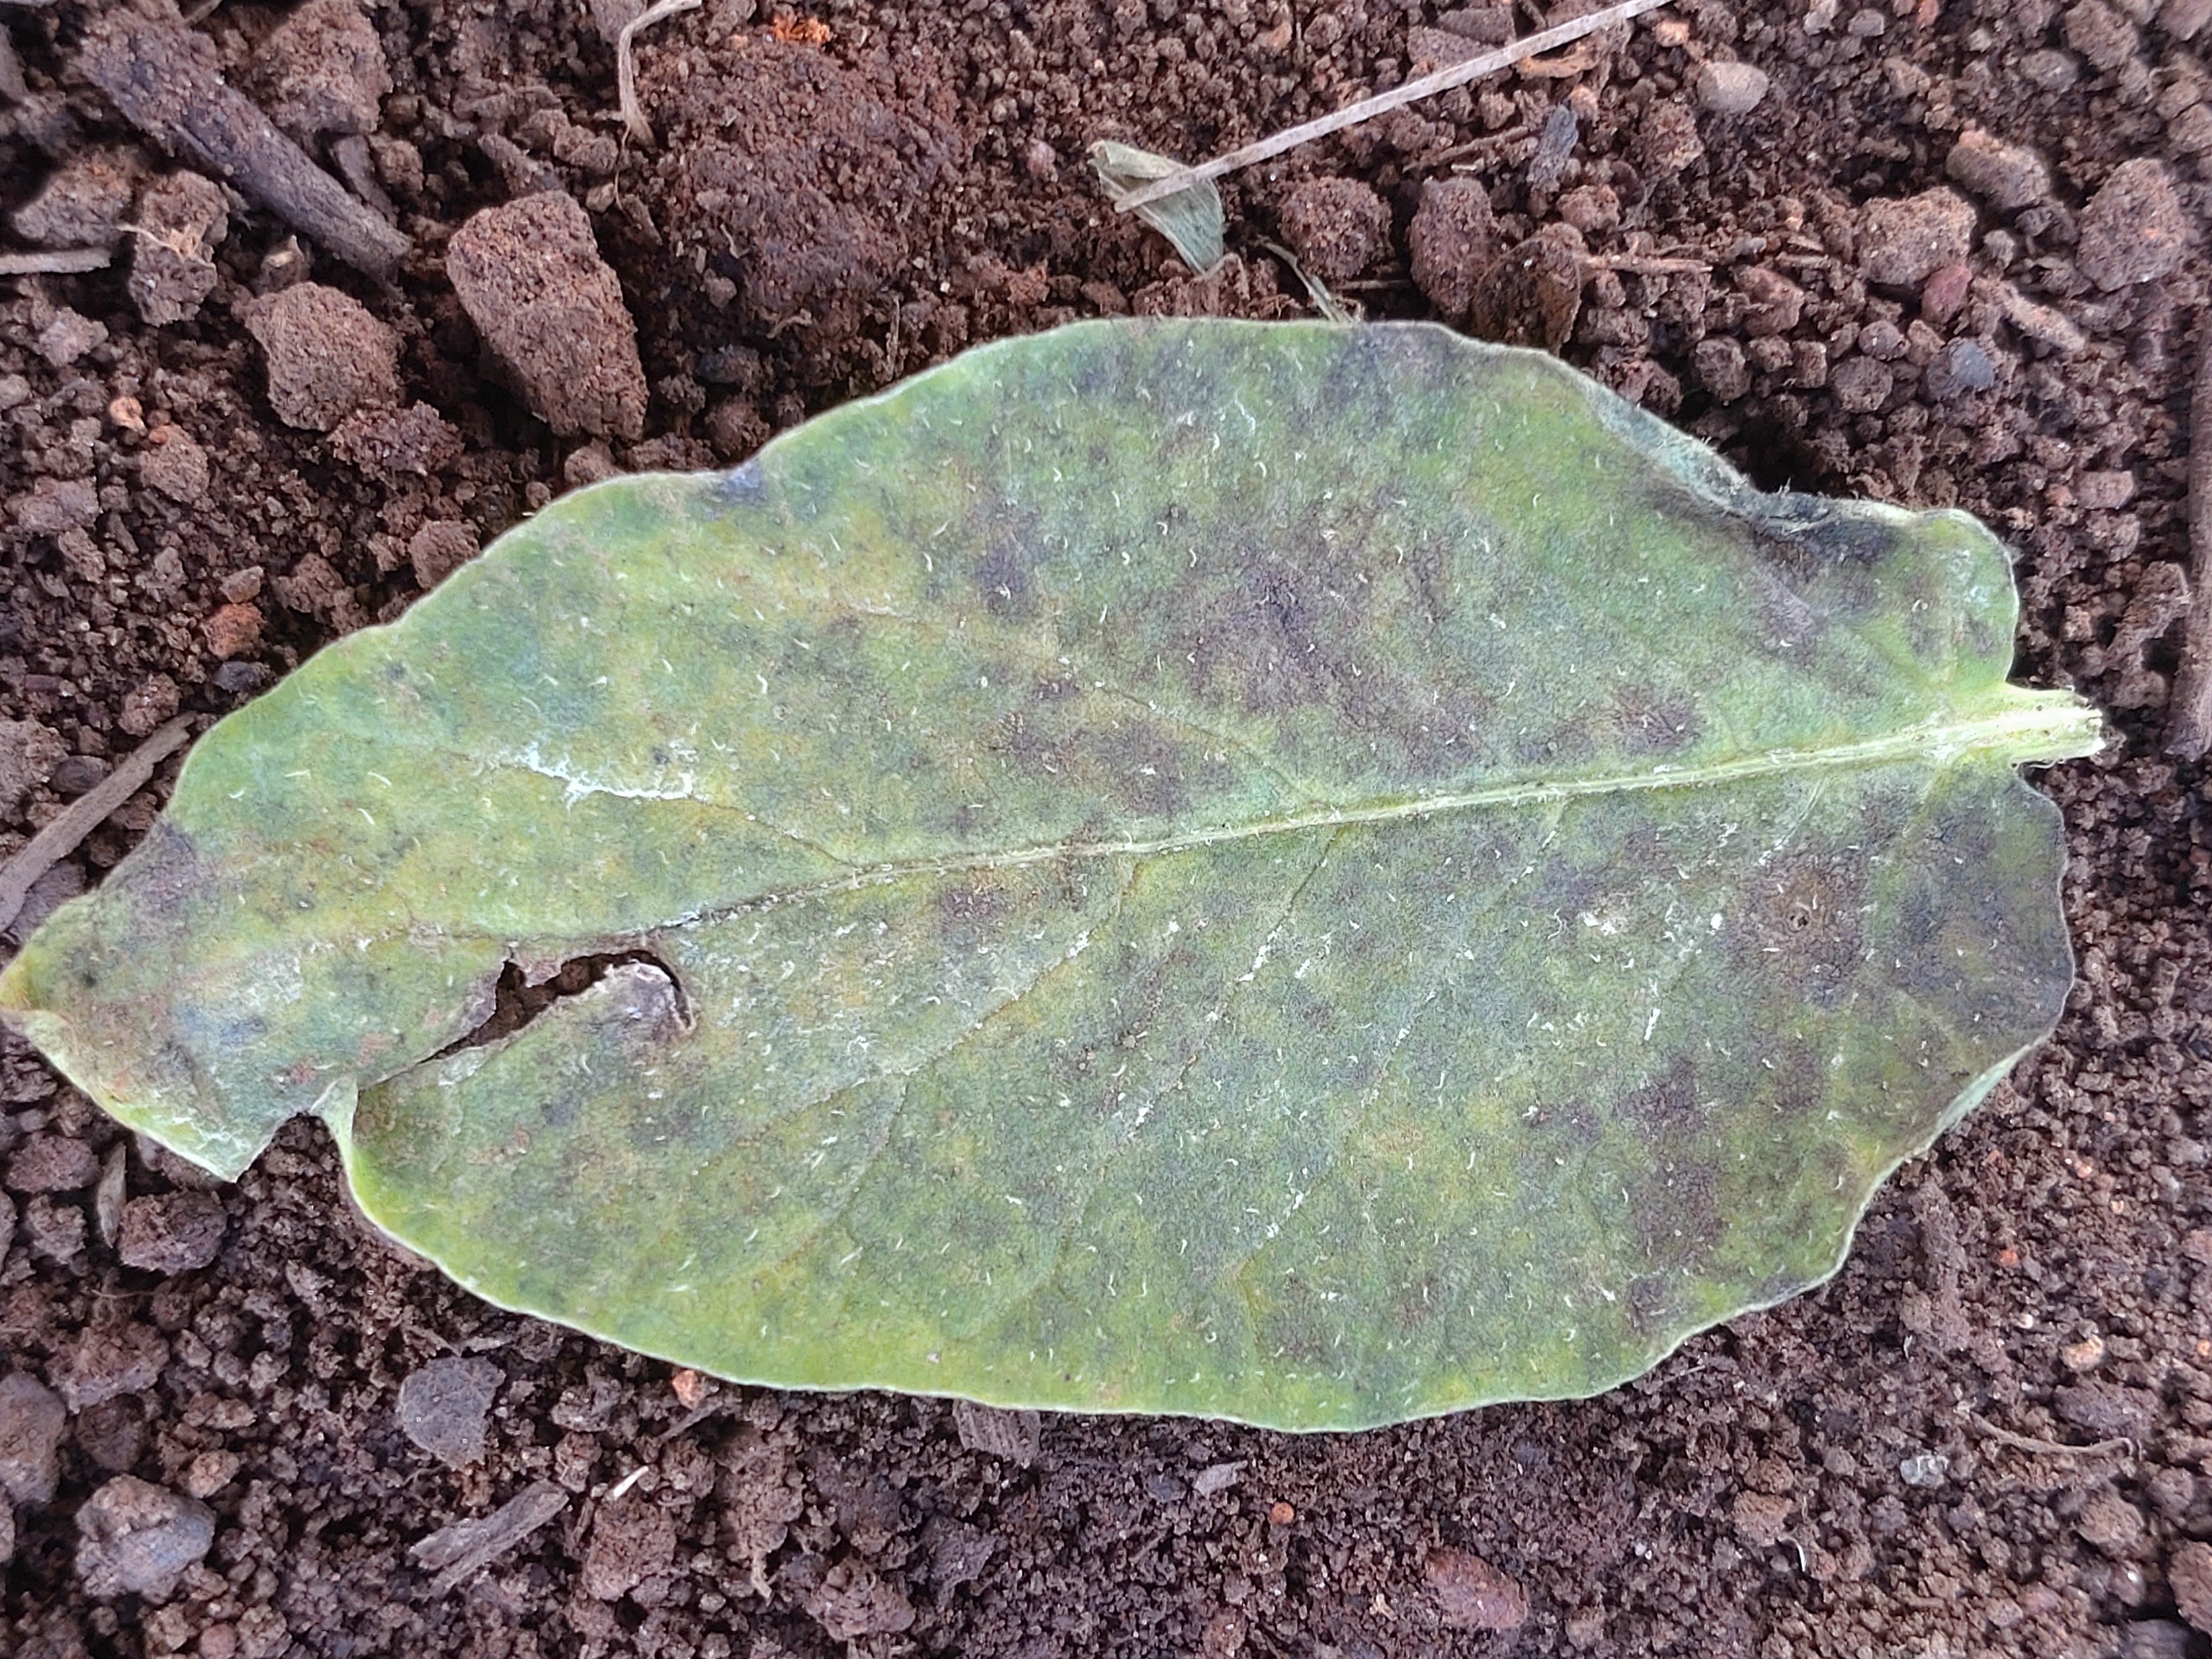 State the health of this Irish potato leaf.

late blight
